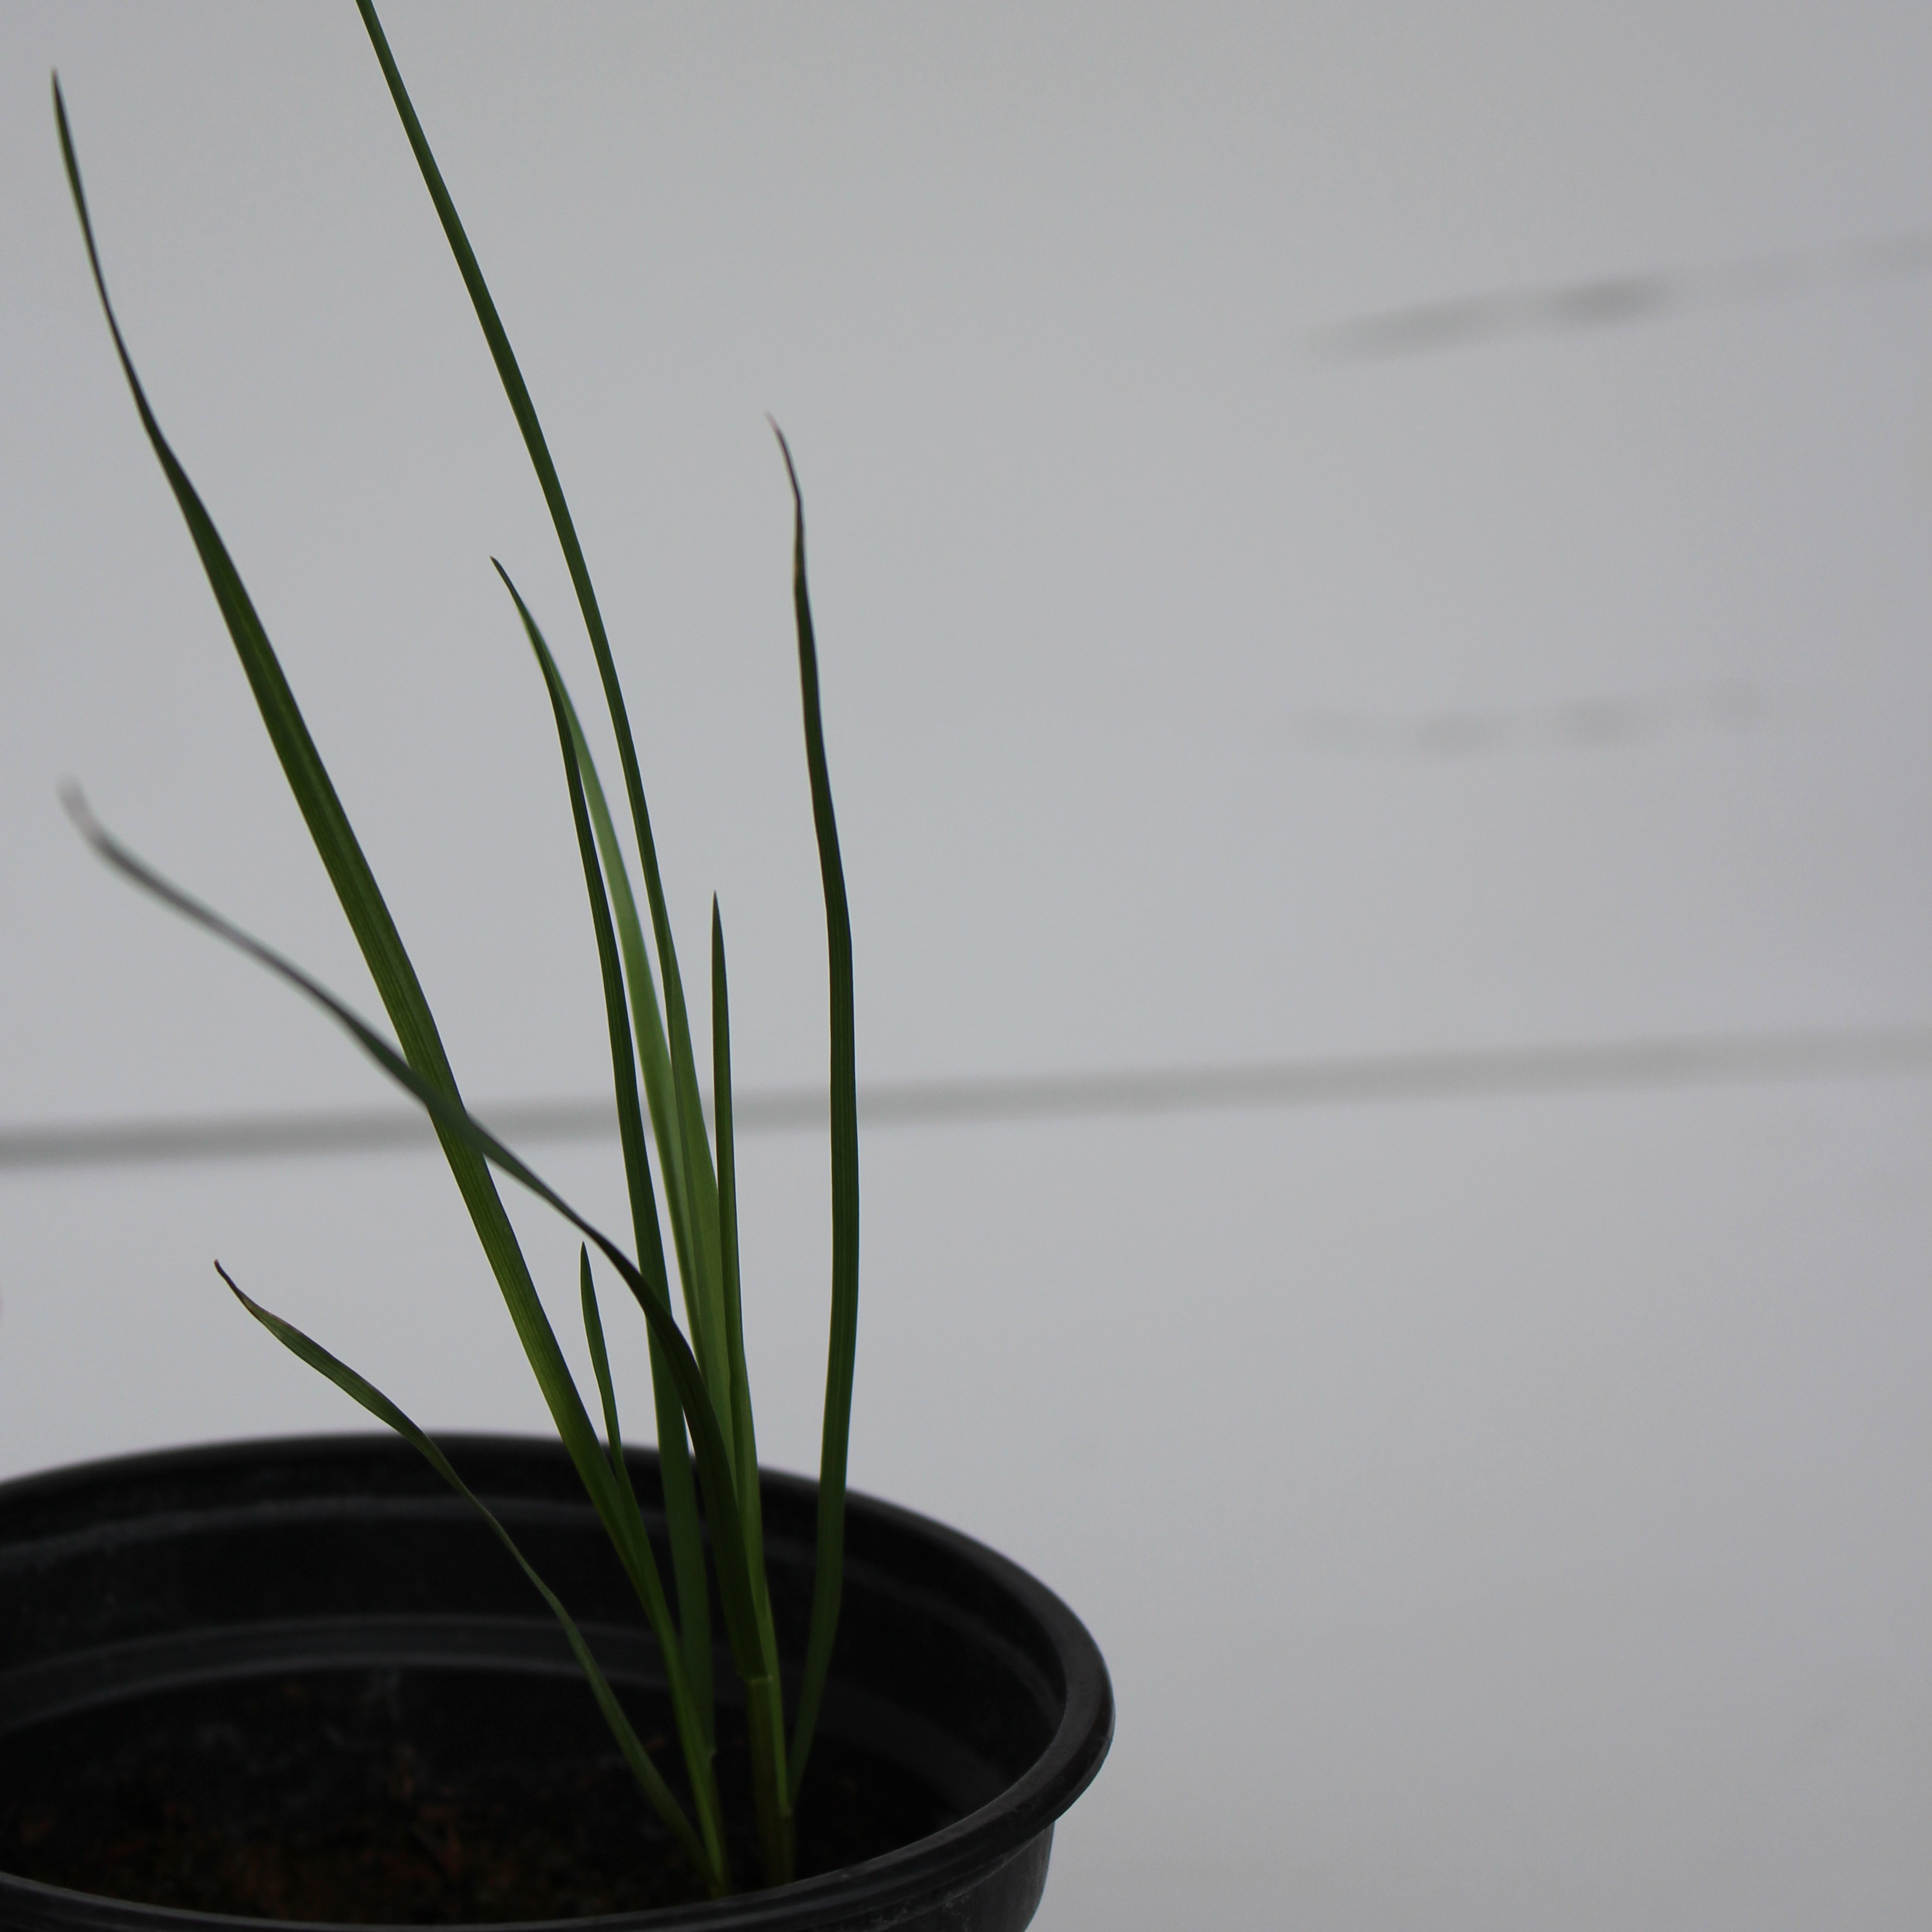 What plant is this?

Lolium multiflorum
